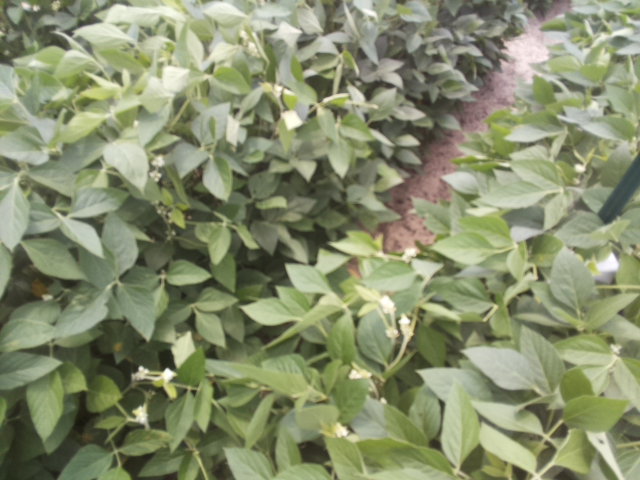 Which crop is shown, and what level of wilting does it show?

soybean, leaves with no wilting
